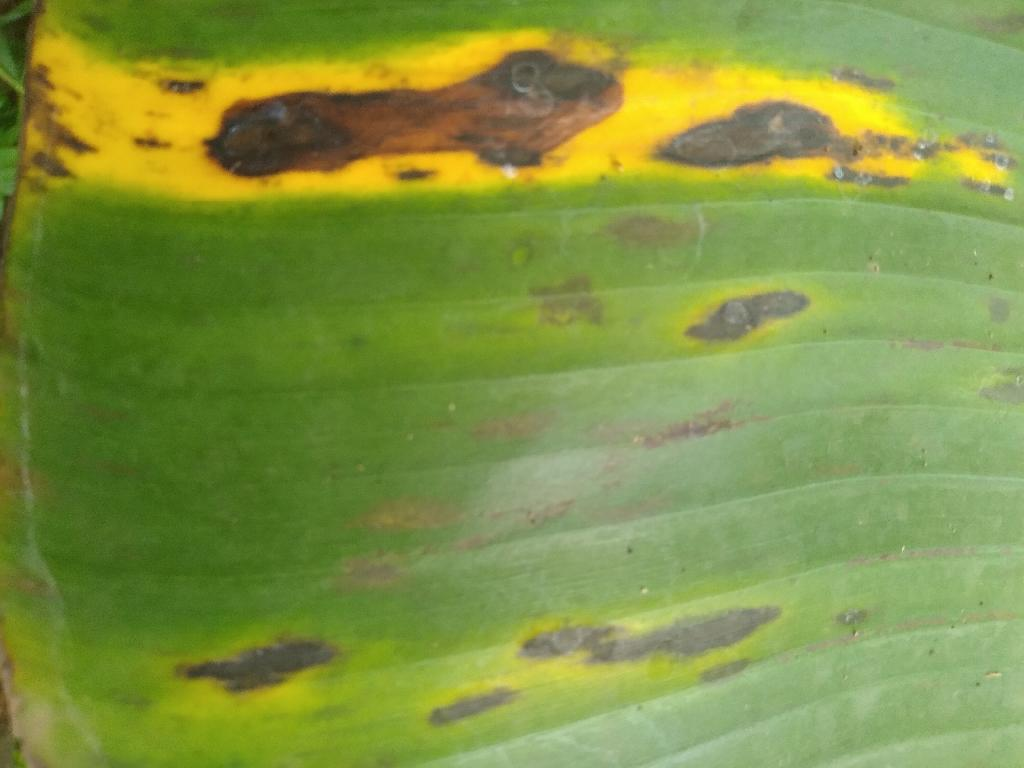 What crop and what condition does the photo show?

banana, black sigatoka
